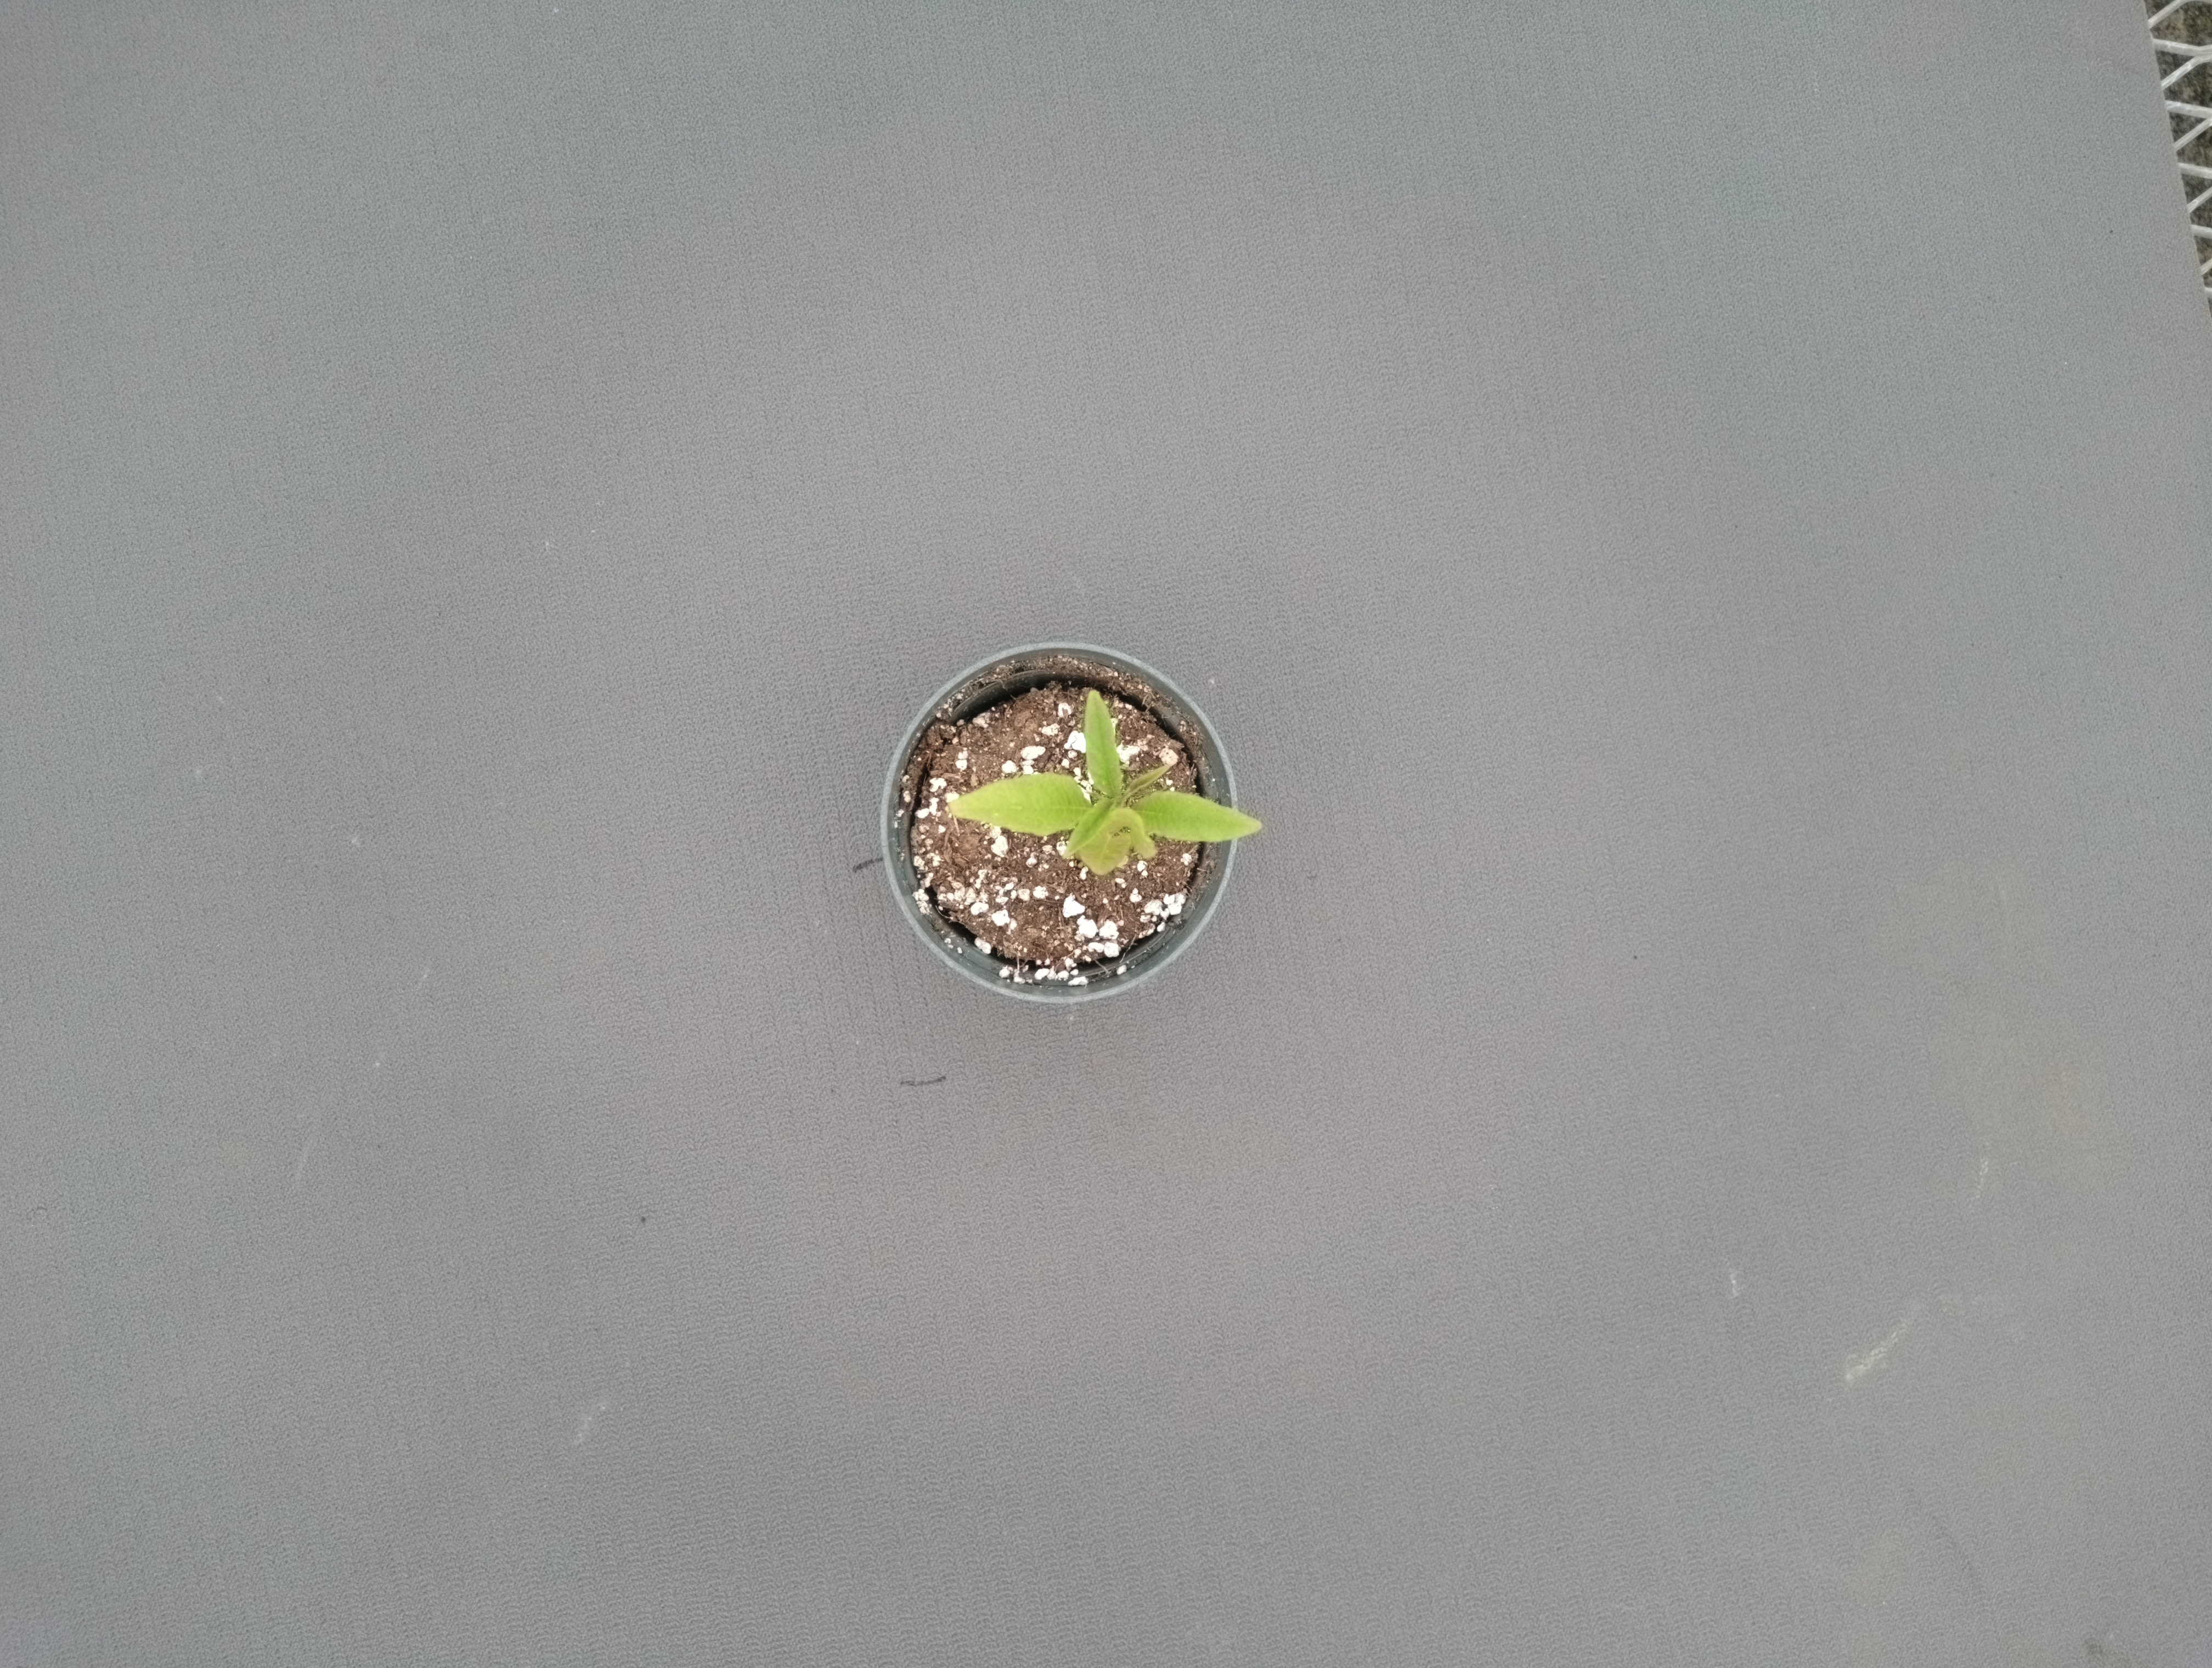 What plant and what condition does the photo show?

waterhemp, chlorosis only
